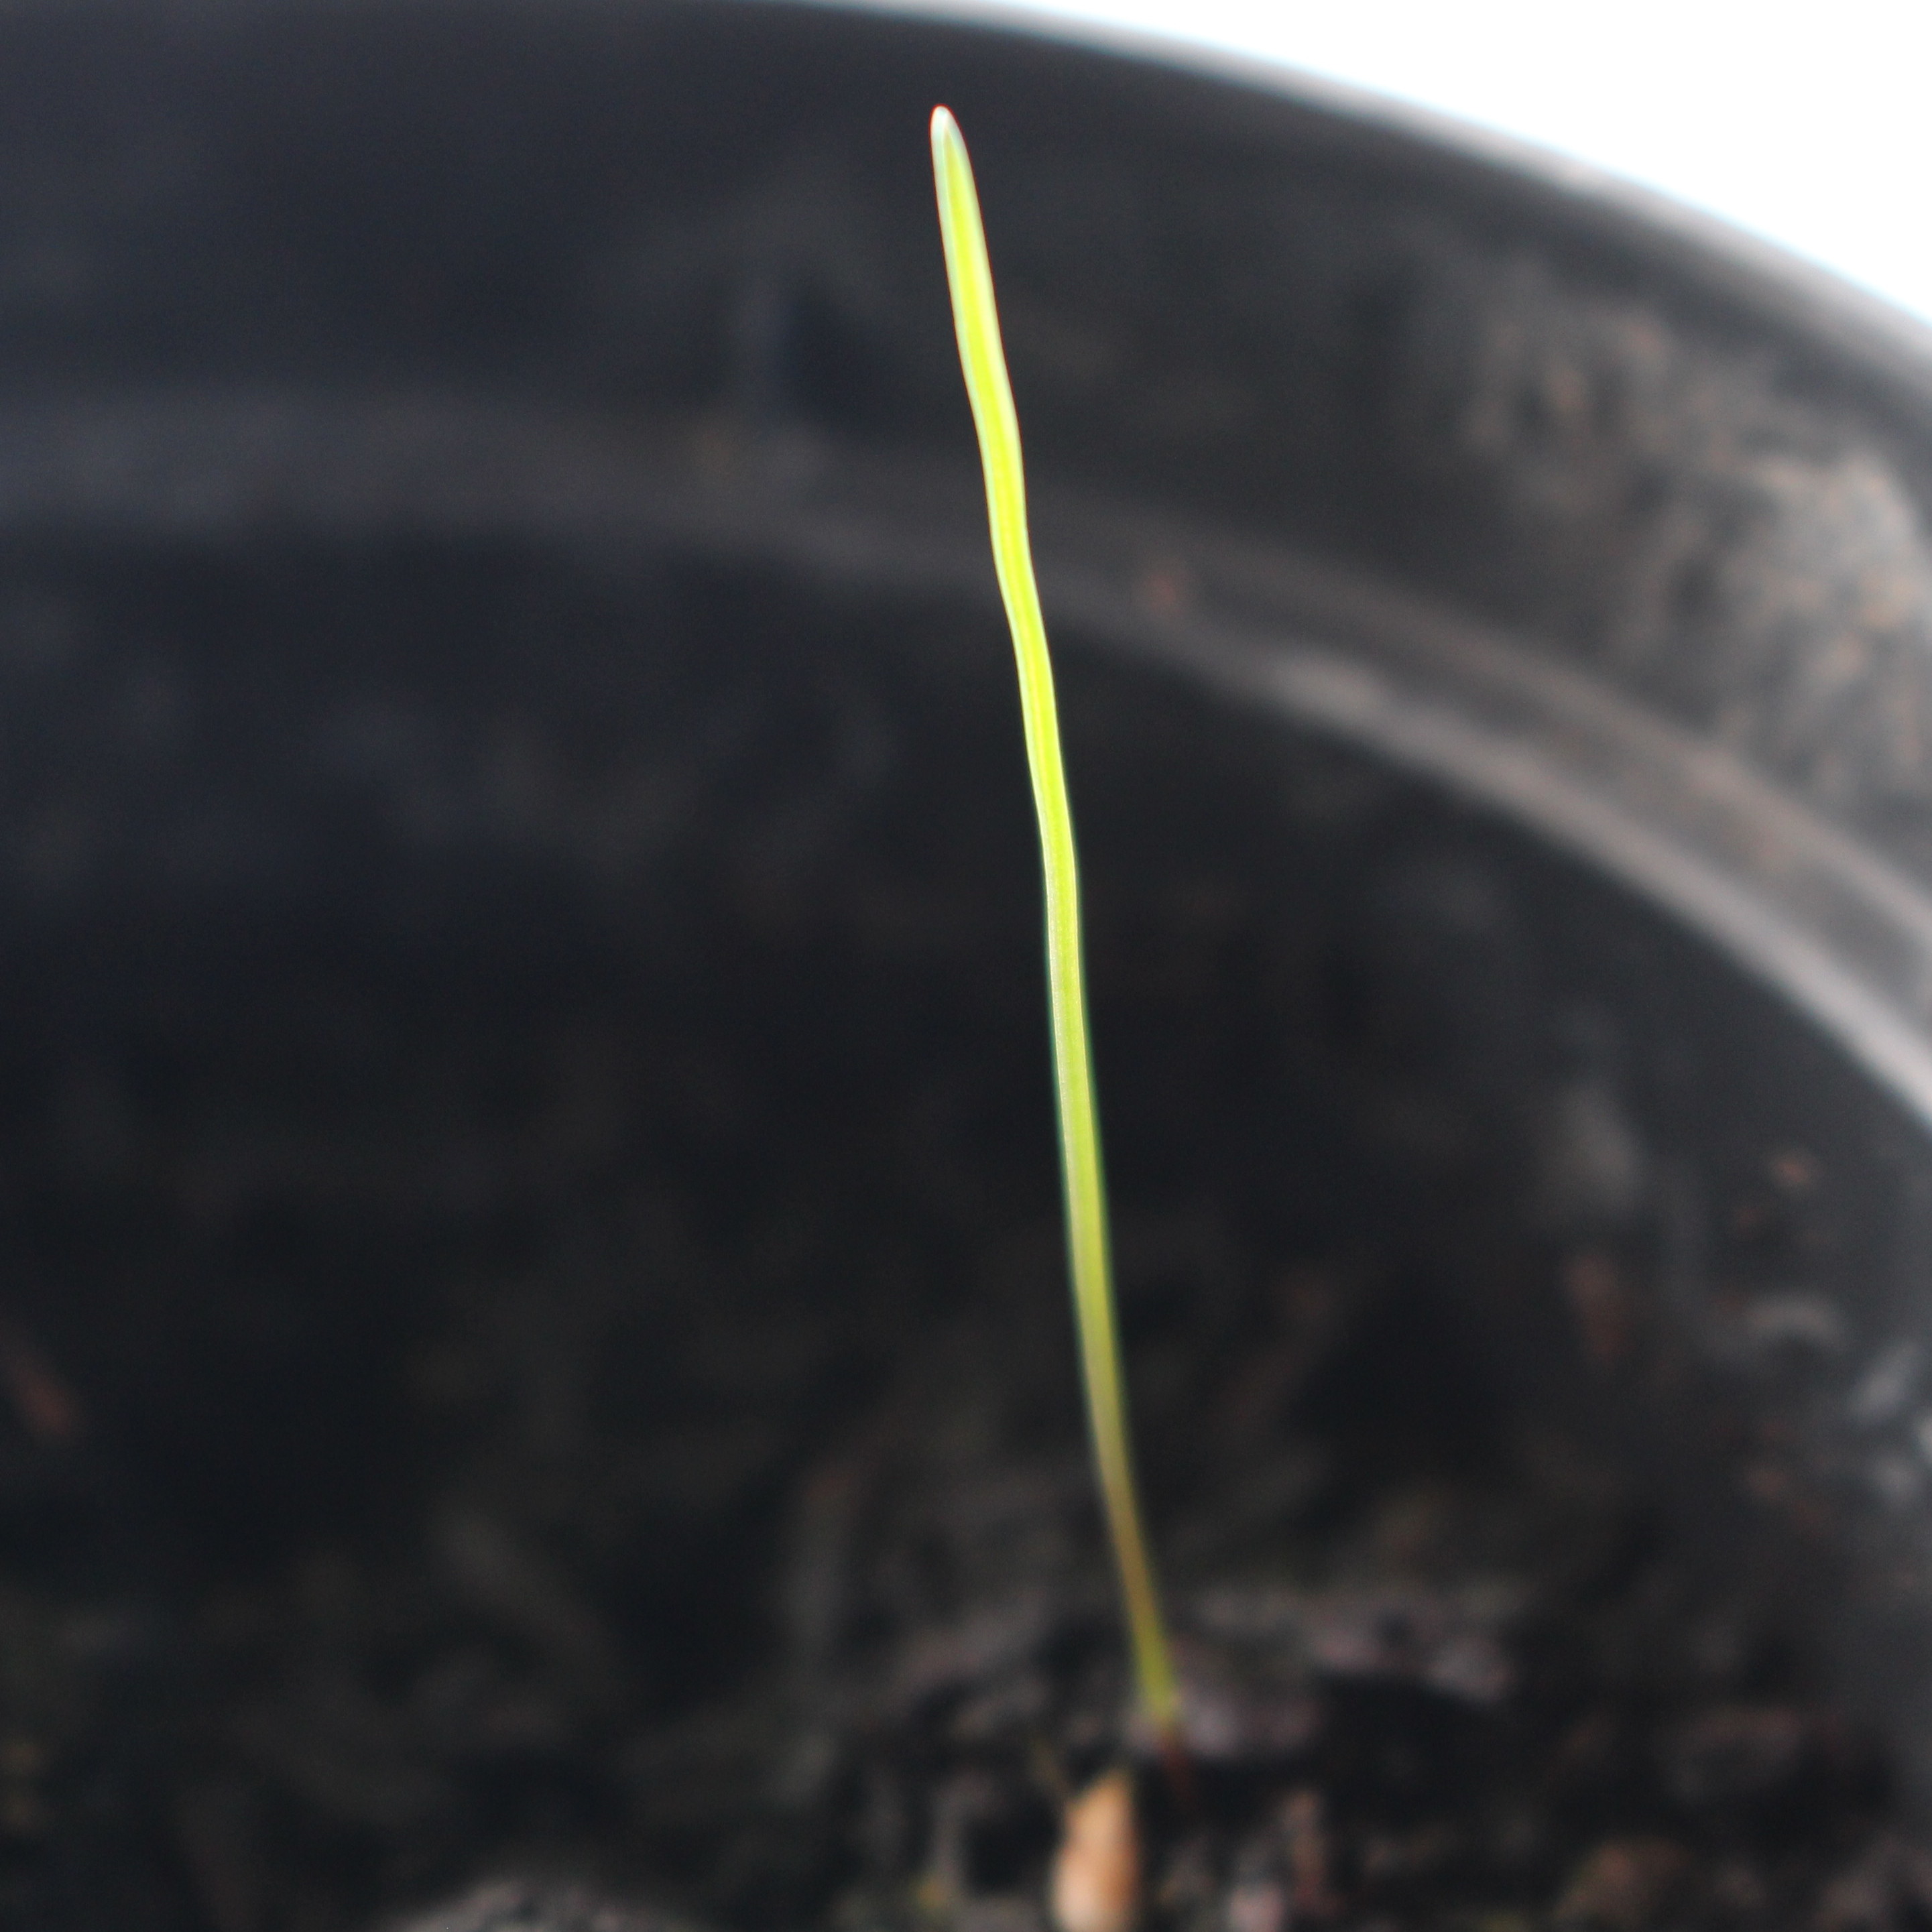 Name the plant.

Lolium multiflorum
